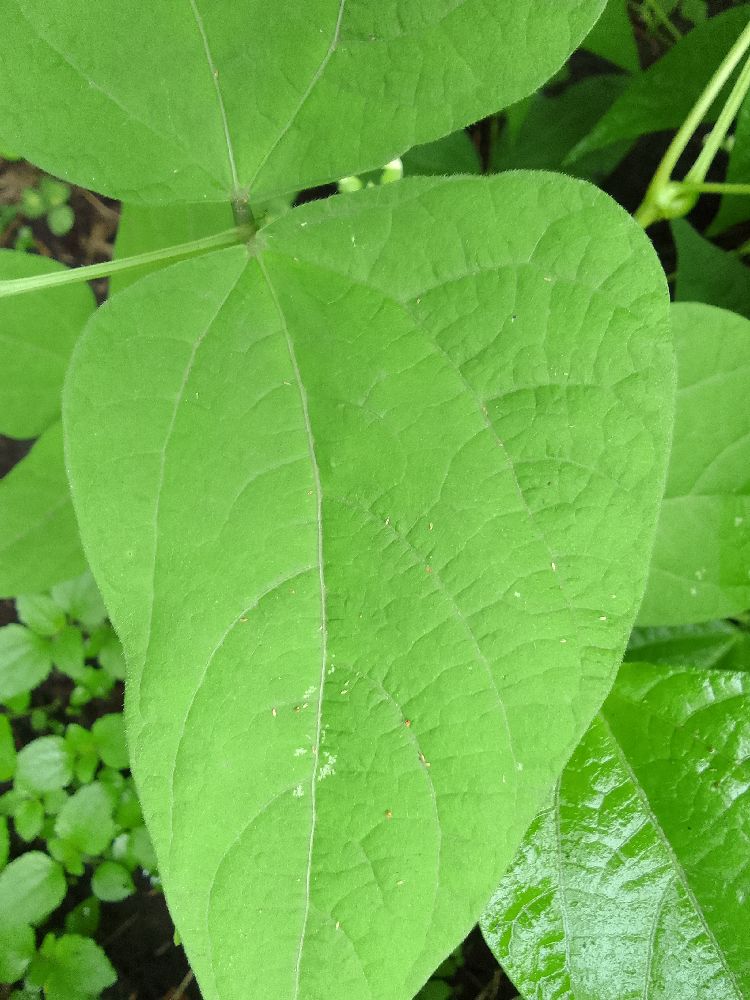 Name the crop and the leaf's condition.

common bean, healthy
